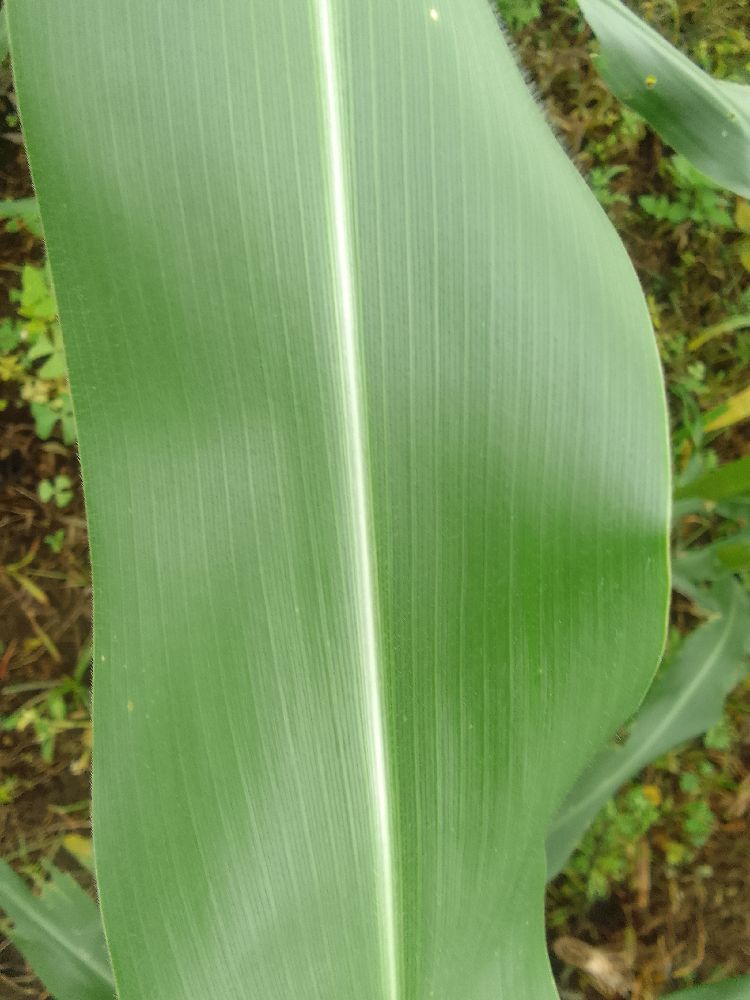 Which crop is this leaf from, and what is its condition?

maize, healthy
